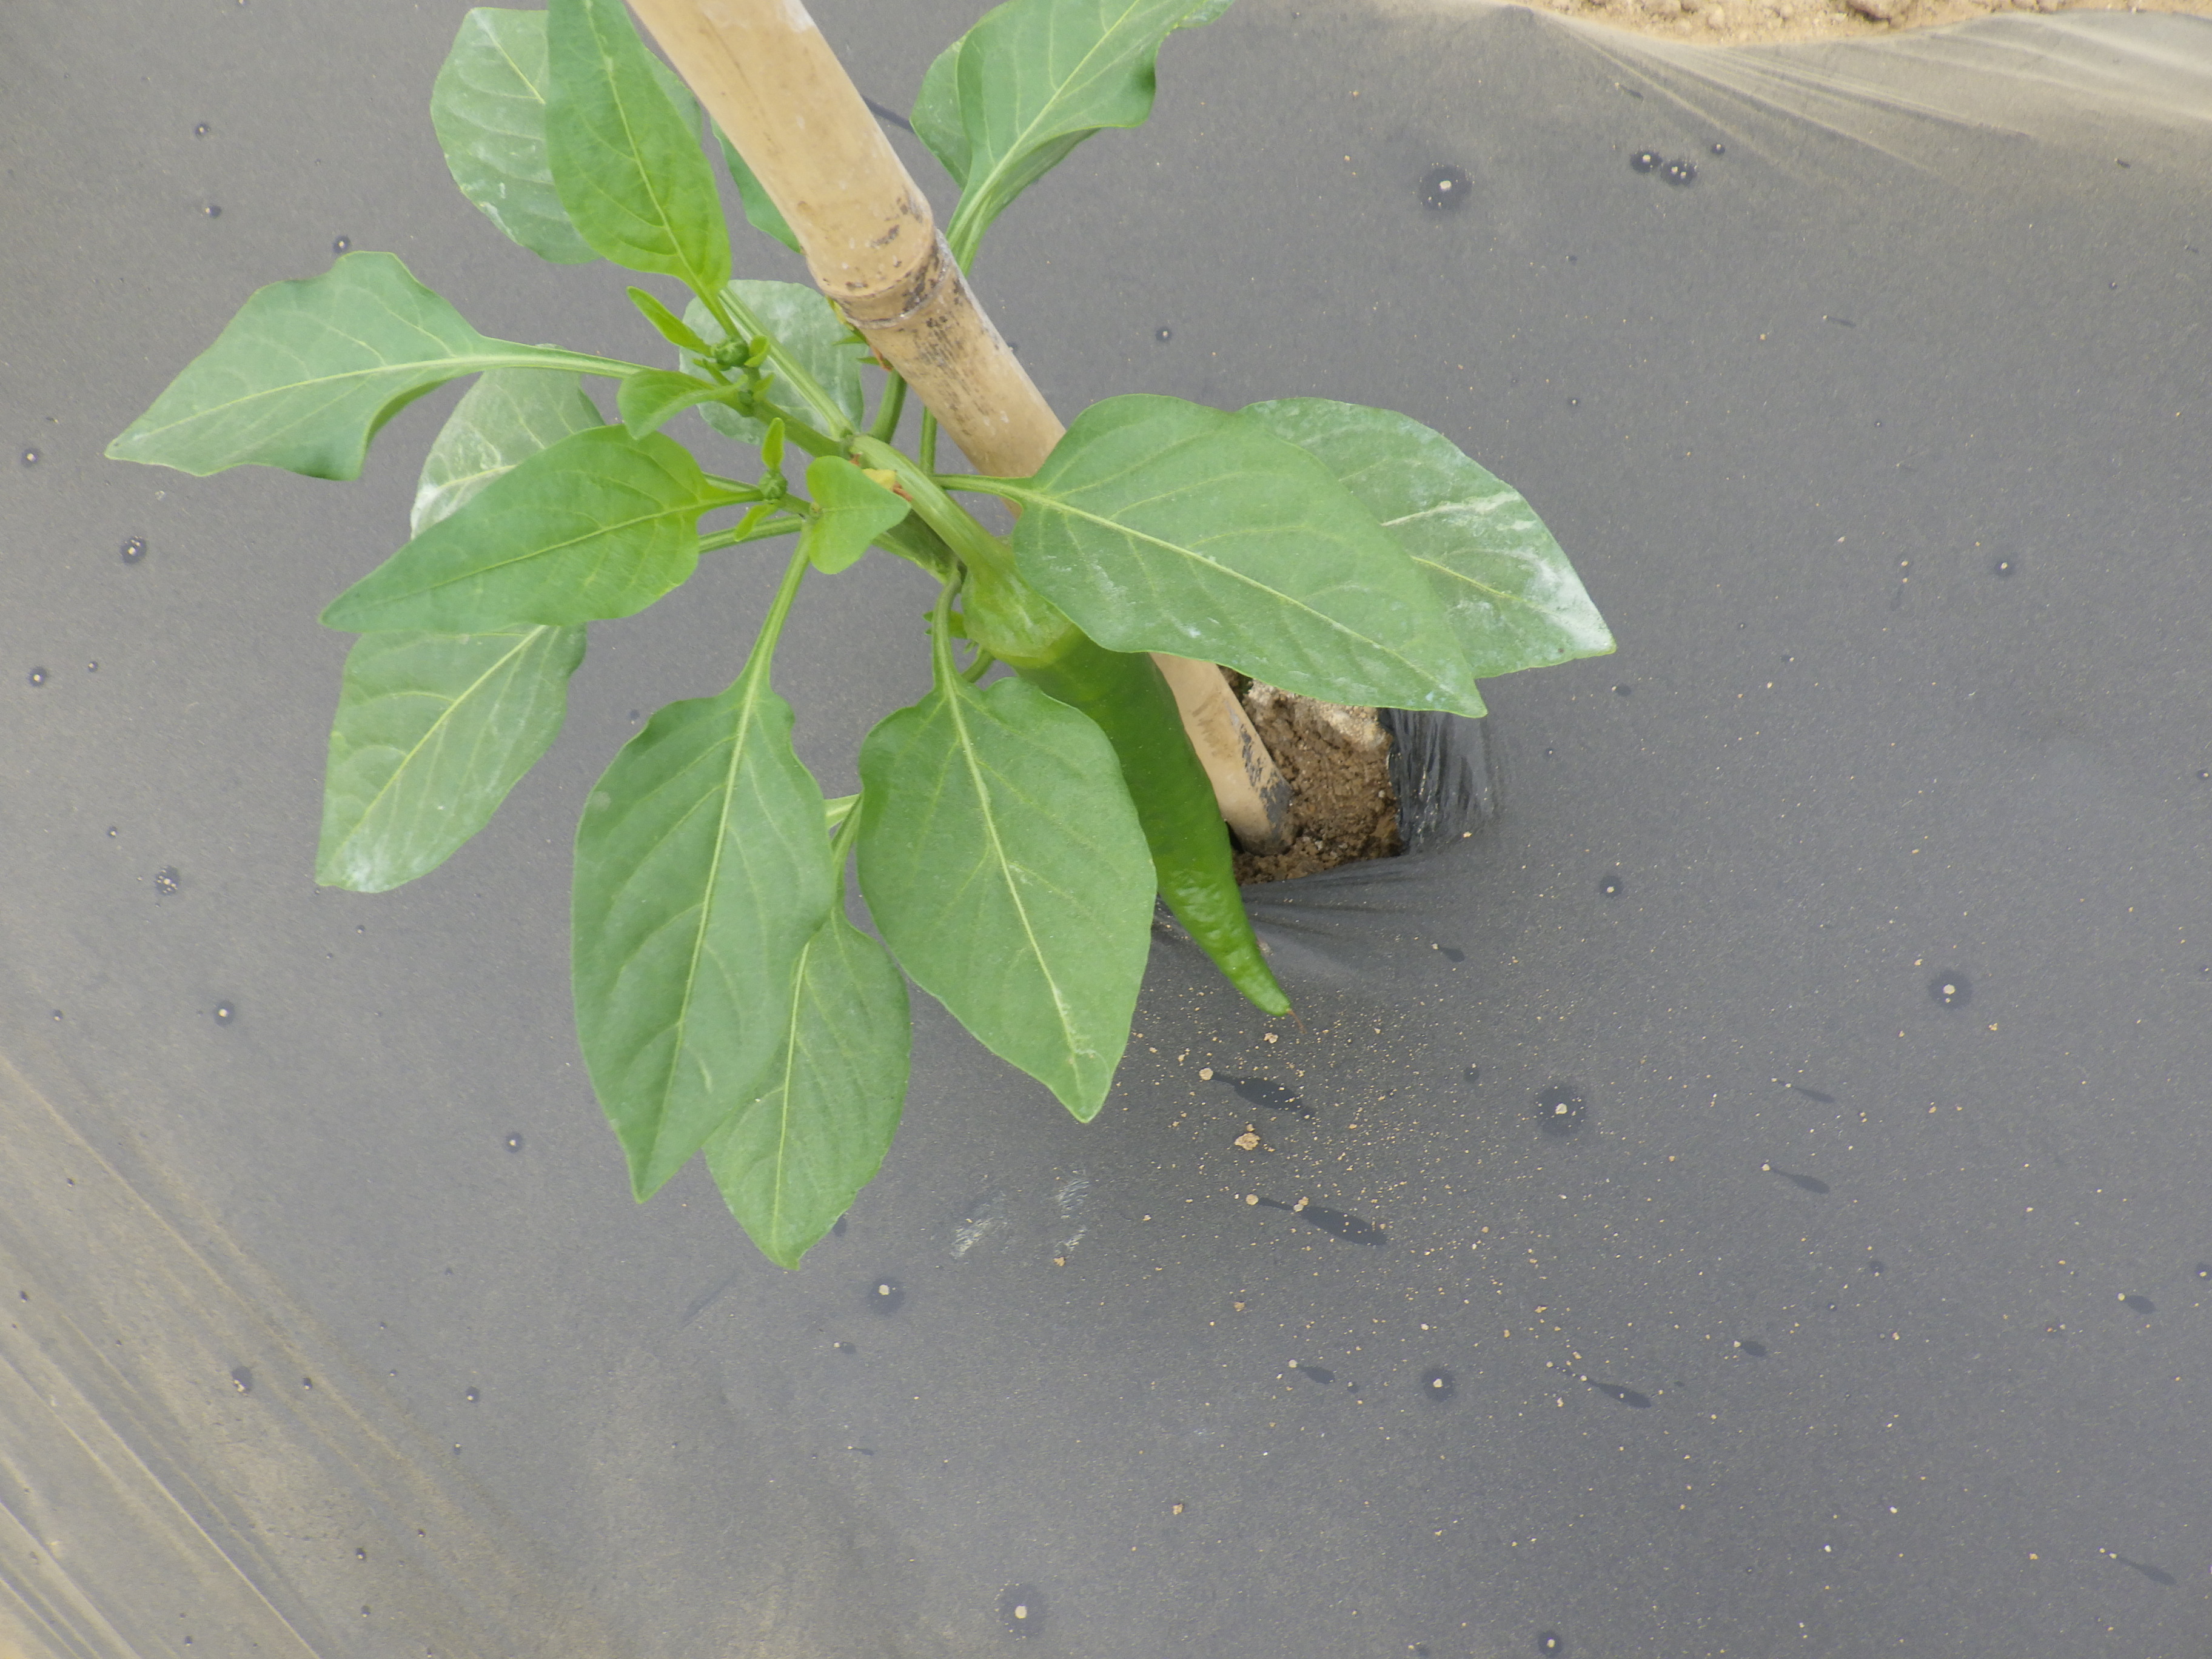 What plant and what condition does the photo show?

bell pepper, healthy
